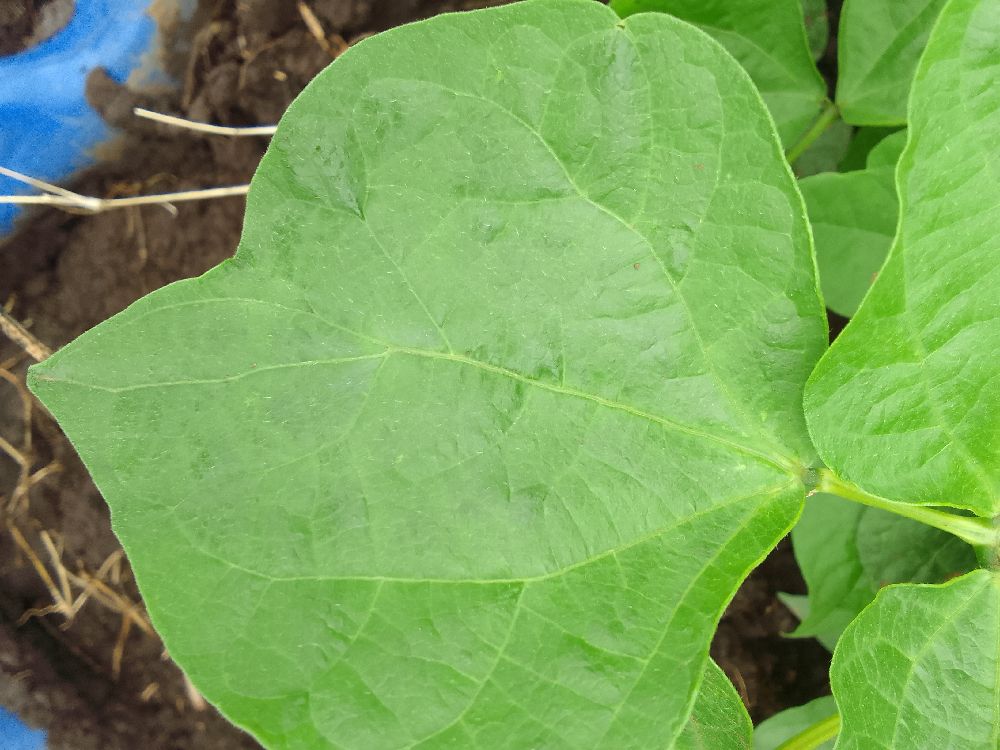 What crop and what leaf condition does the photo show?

common bean, healthy
